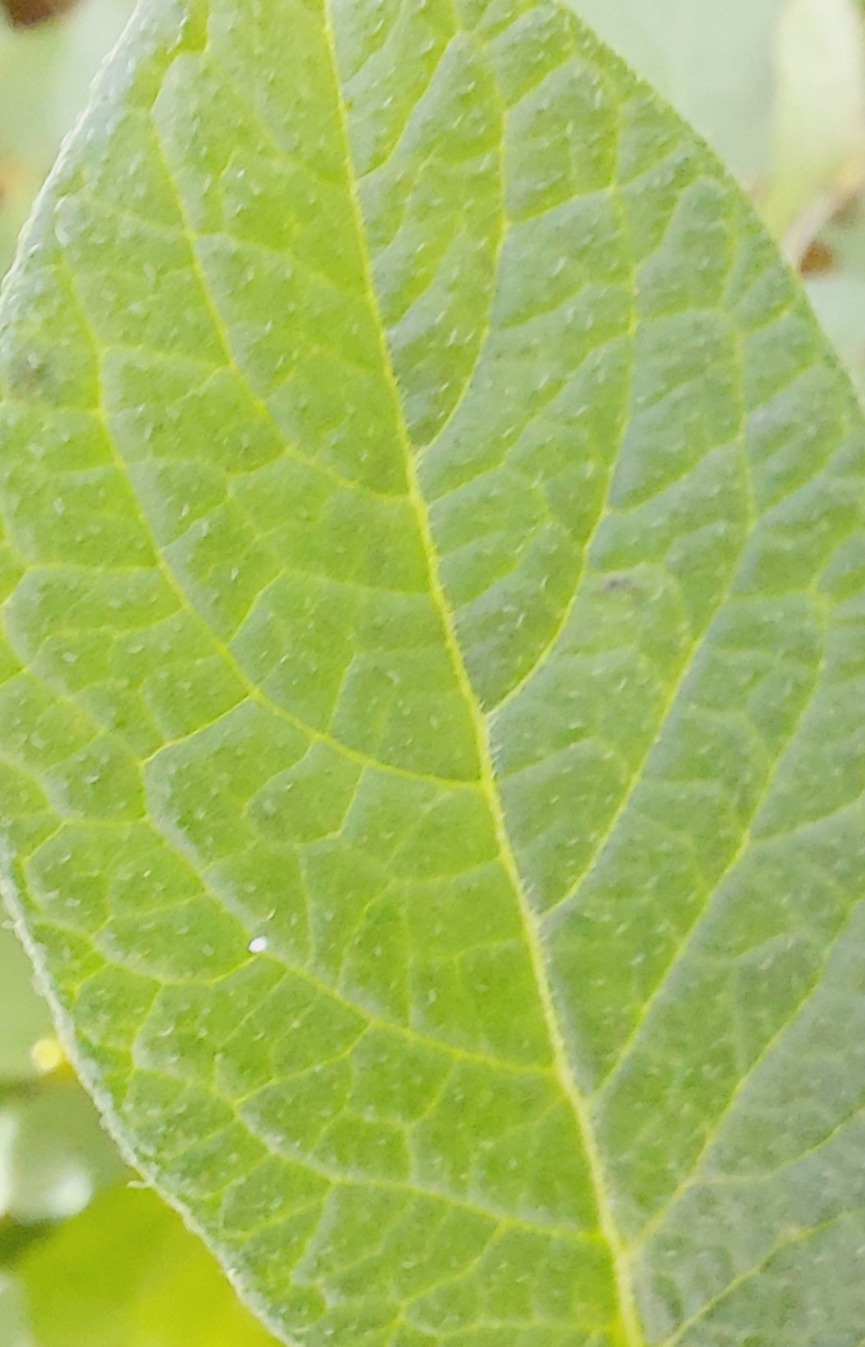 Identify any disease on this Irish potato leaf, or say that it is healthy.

healthy
